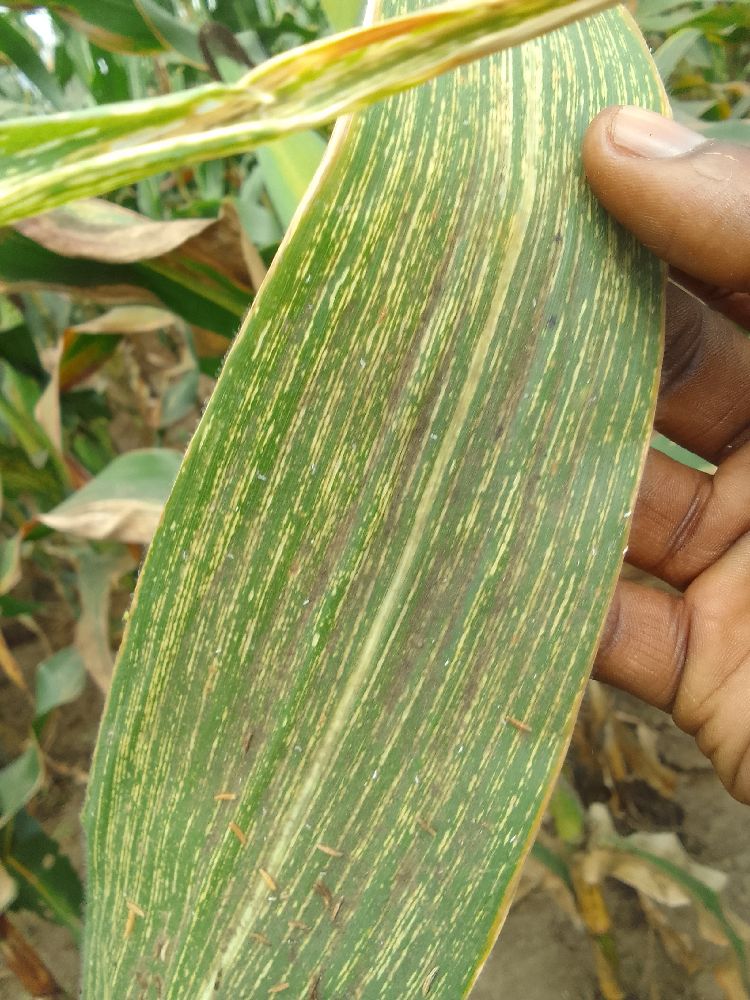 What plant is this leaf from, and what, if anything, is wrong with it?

maize, maize streak virus
